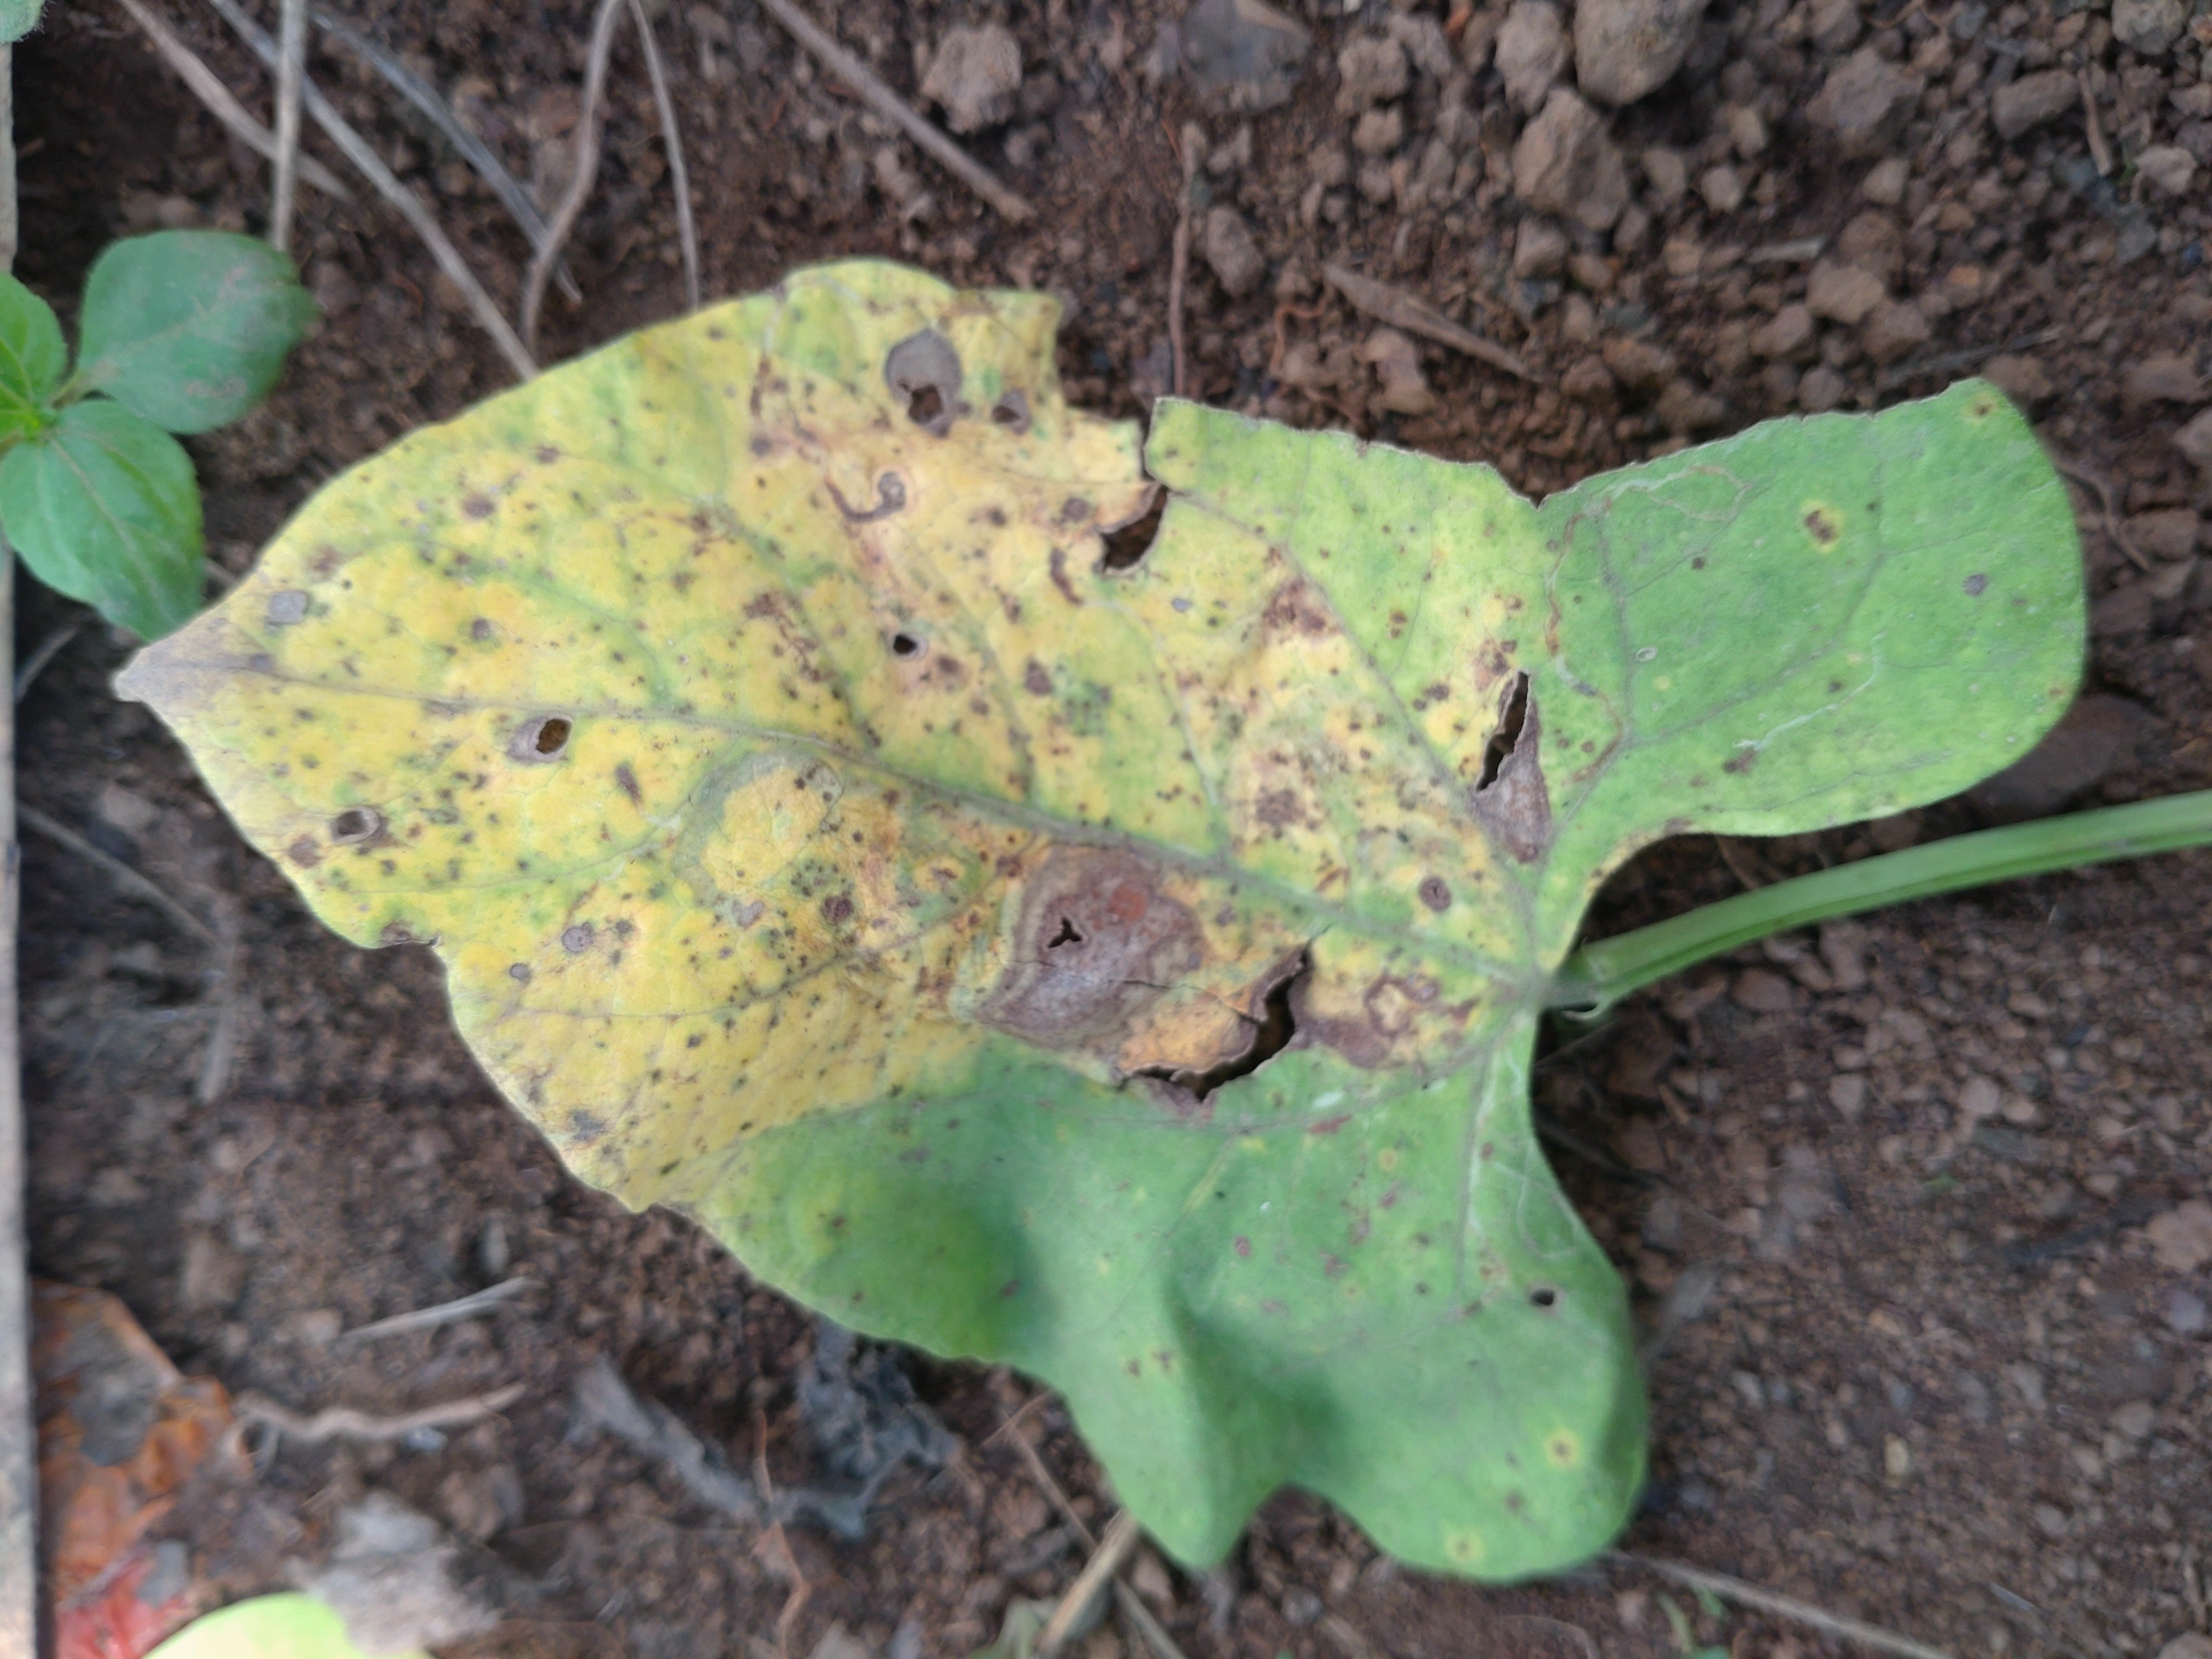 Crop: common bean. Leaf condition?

rust
